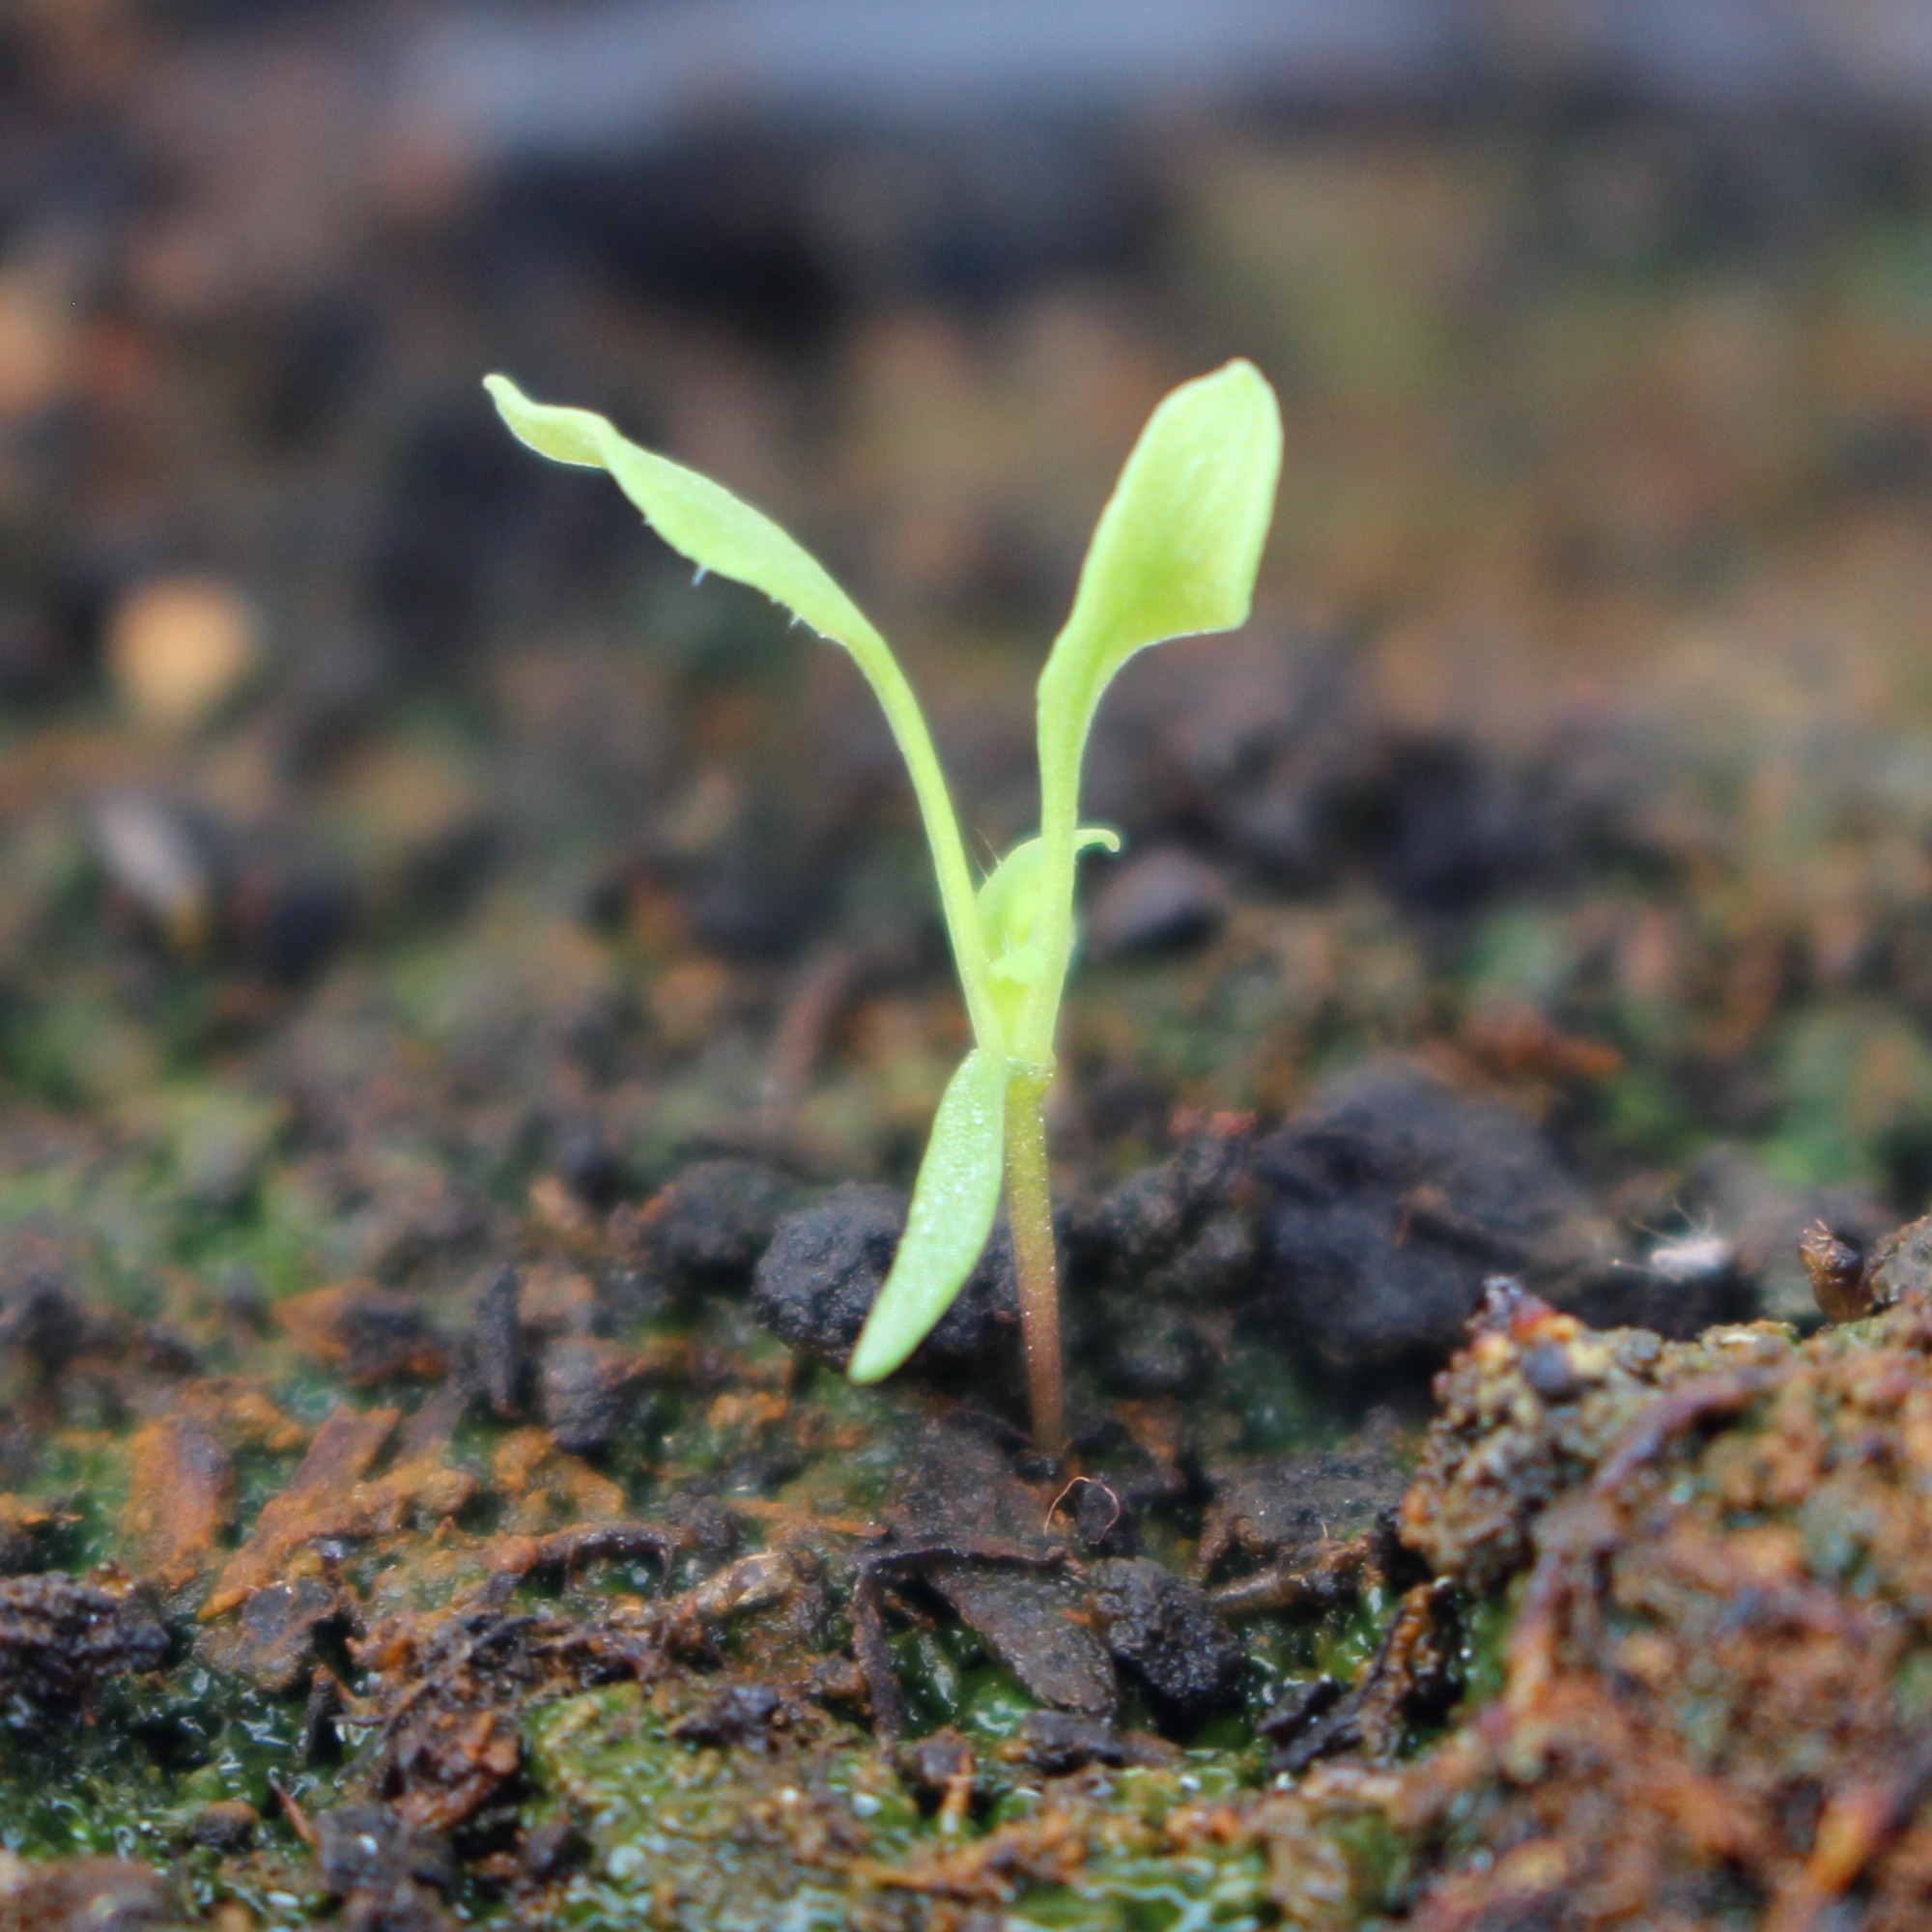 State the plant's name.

Papaver rhoeas
